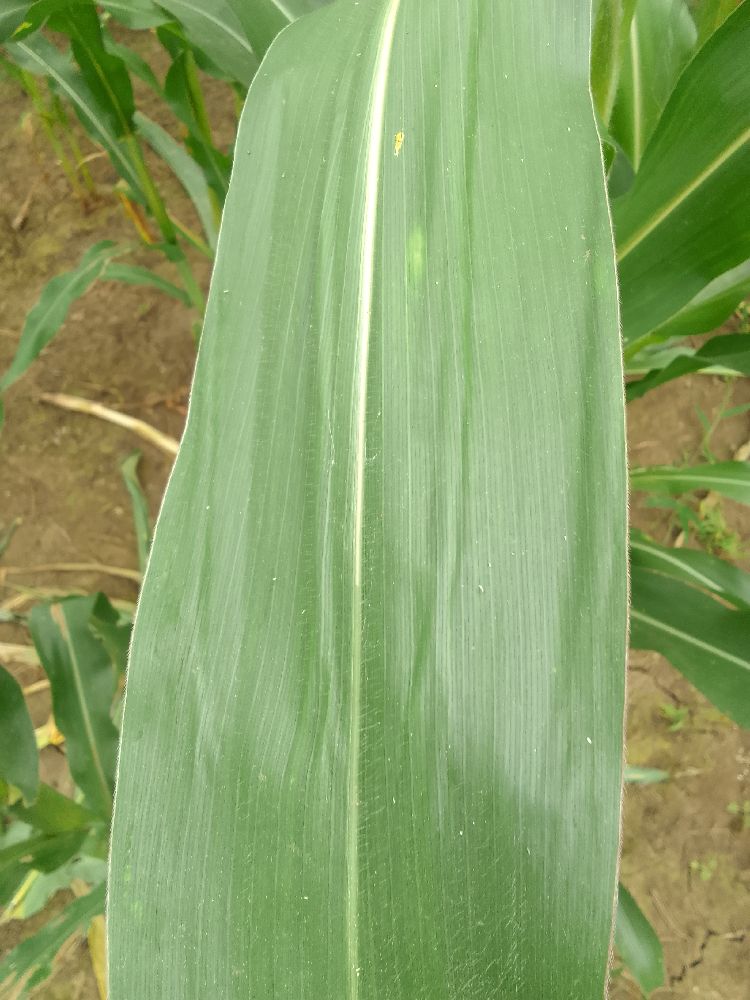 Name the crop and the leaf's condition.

maize, healthy
